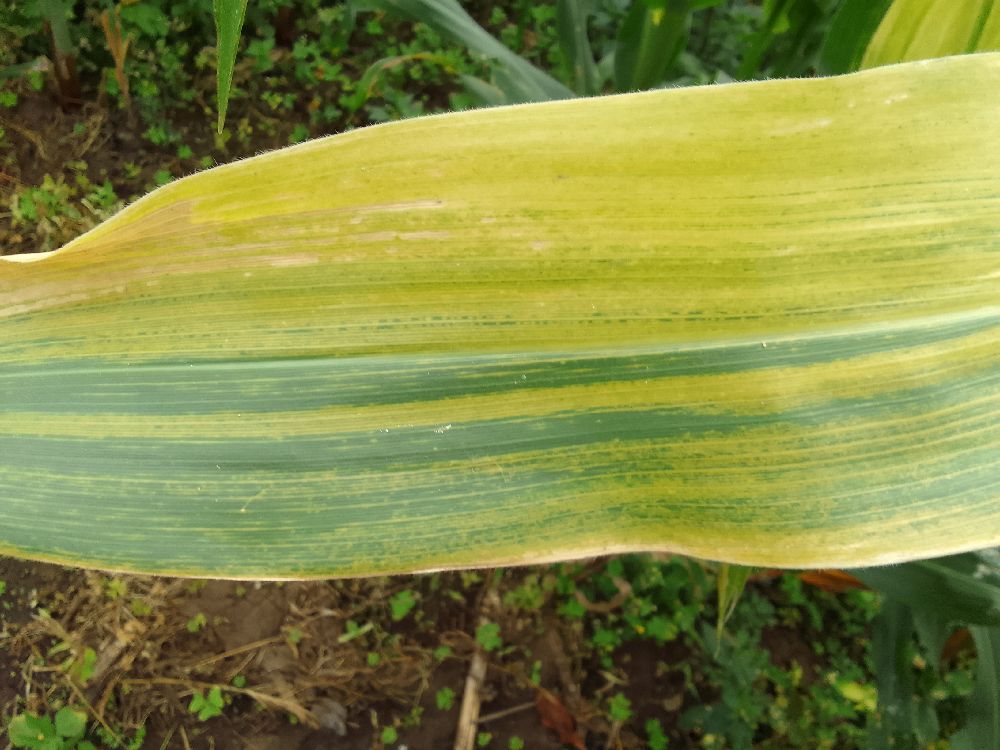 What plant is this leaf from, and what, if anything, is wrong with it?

maize, maize lethal necrosis
